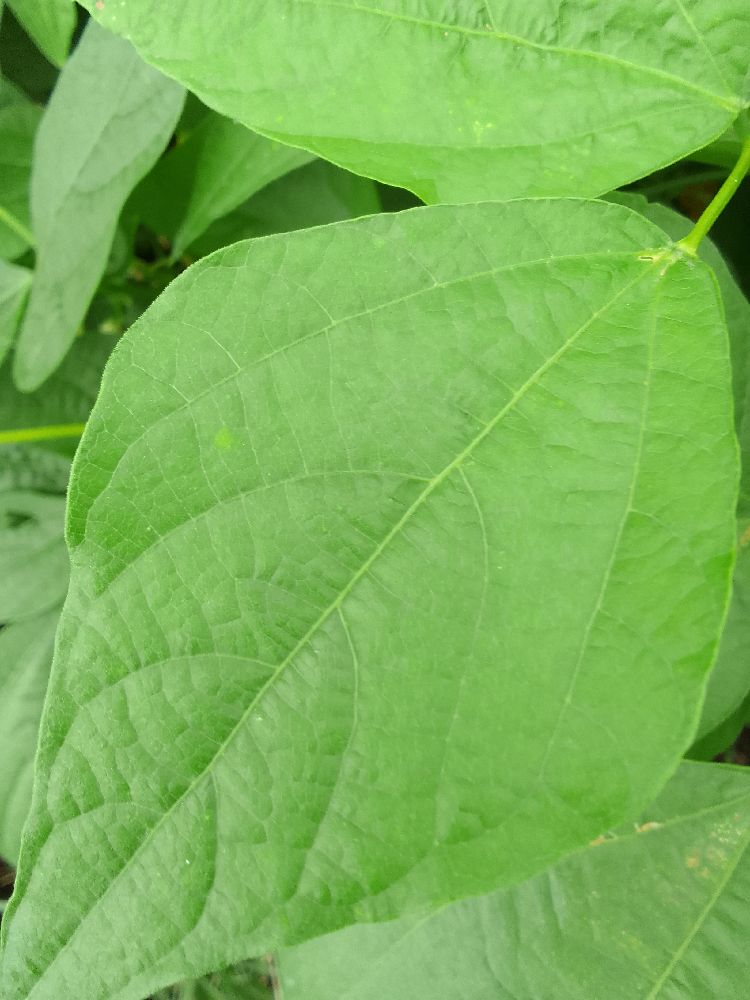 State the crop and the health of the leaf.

common bean, healthy
